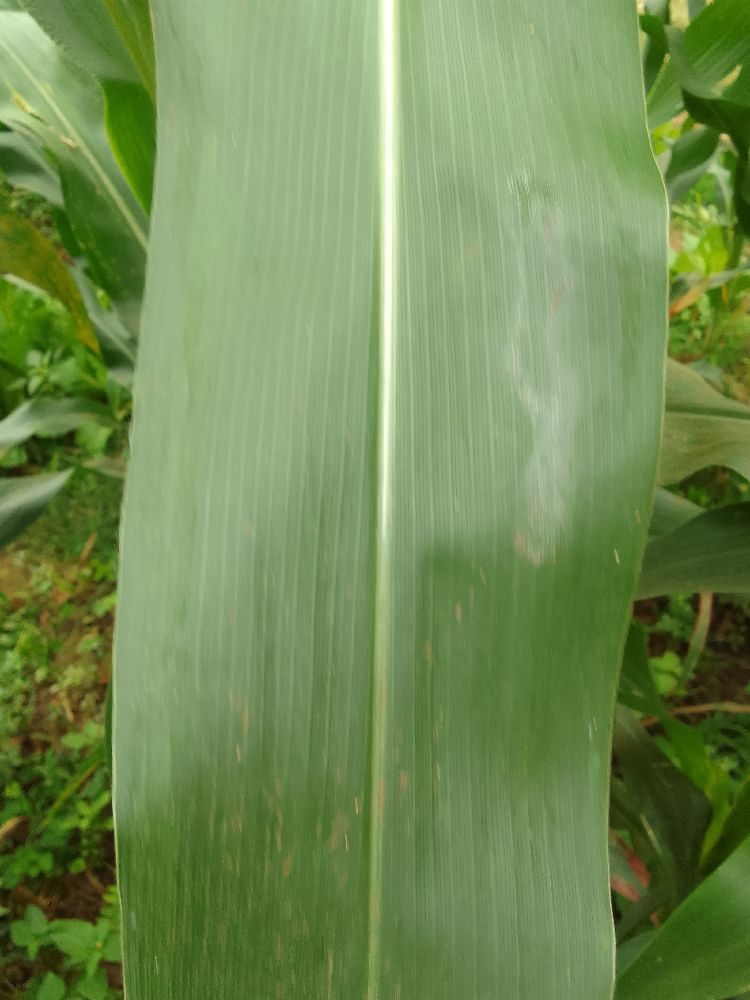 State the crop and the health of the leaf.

maize, healthy
